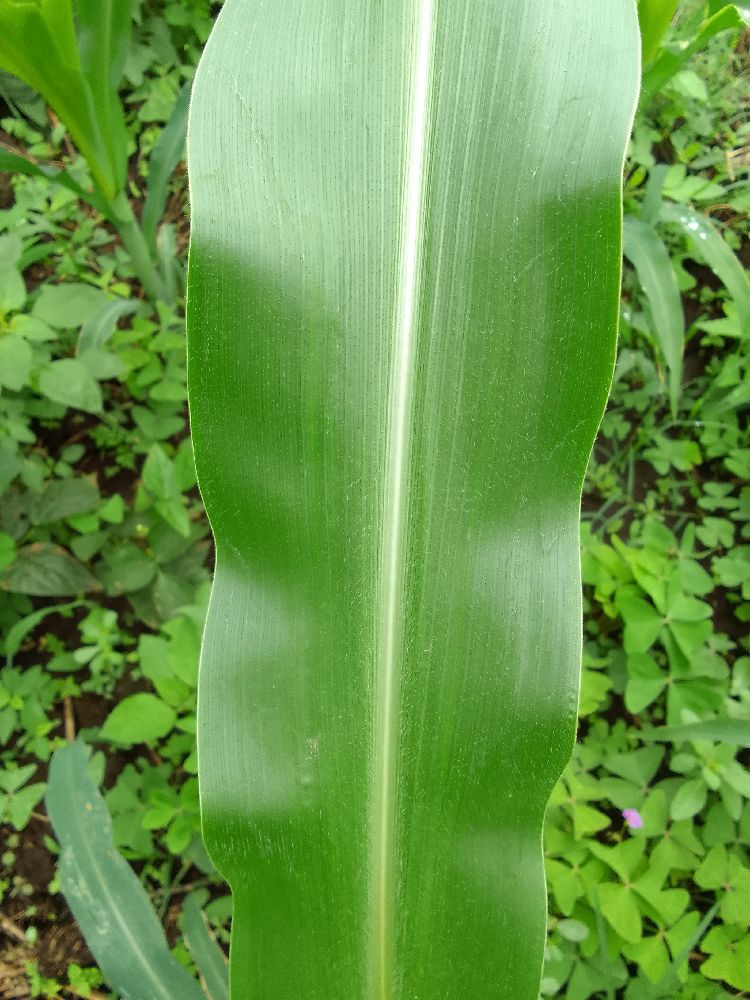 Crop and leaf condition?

common bean, healthy
